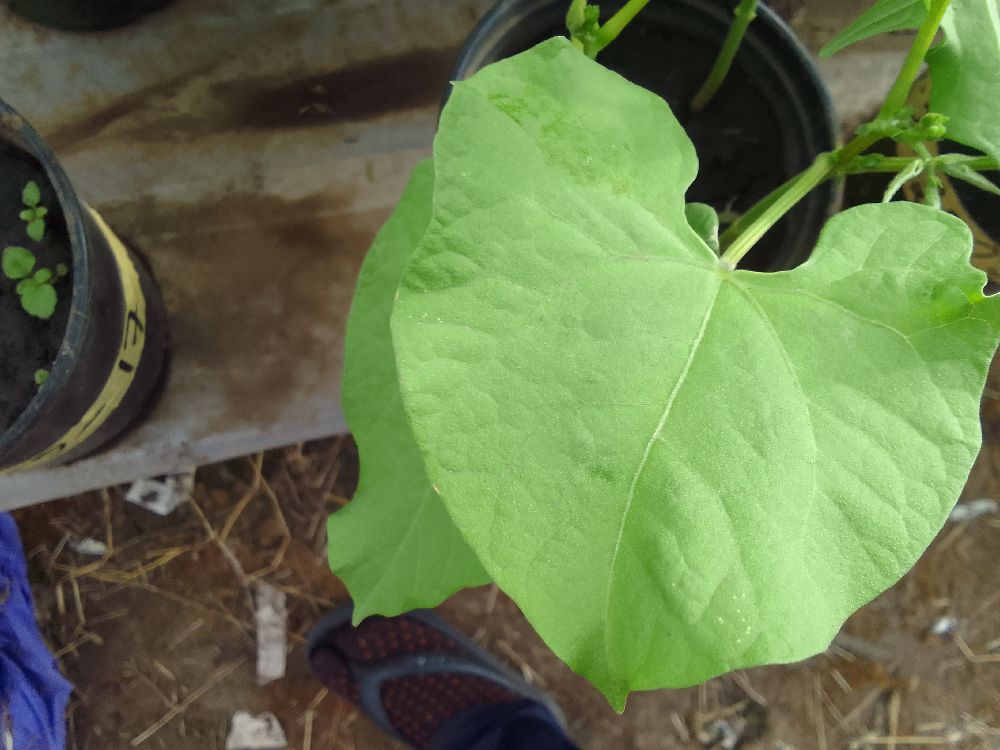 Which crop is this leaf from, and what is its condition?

common bean, healthy
